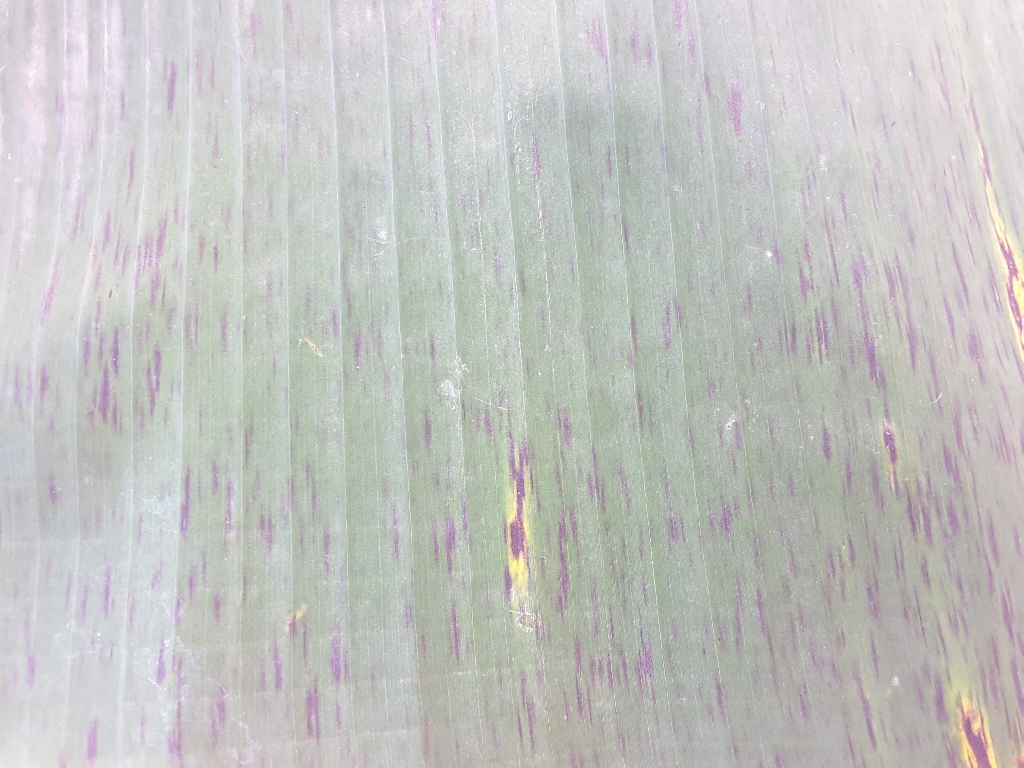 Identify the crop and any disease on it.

banana, black sigatoka
